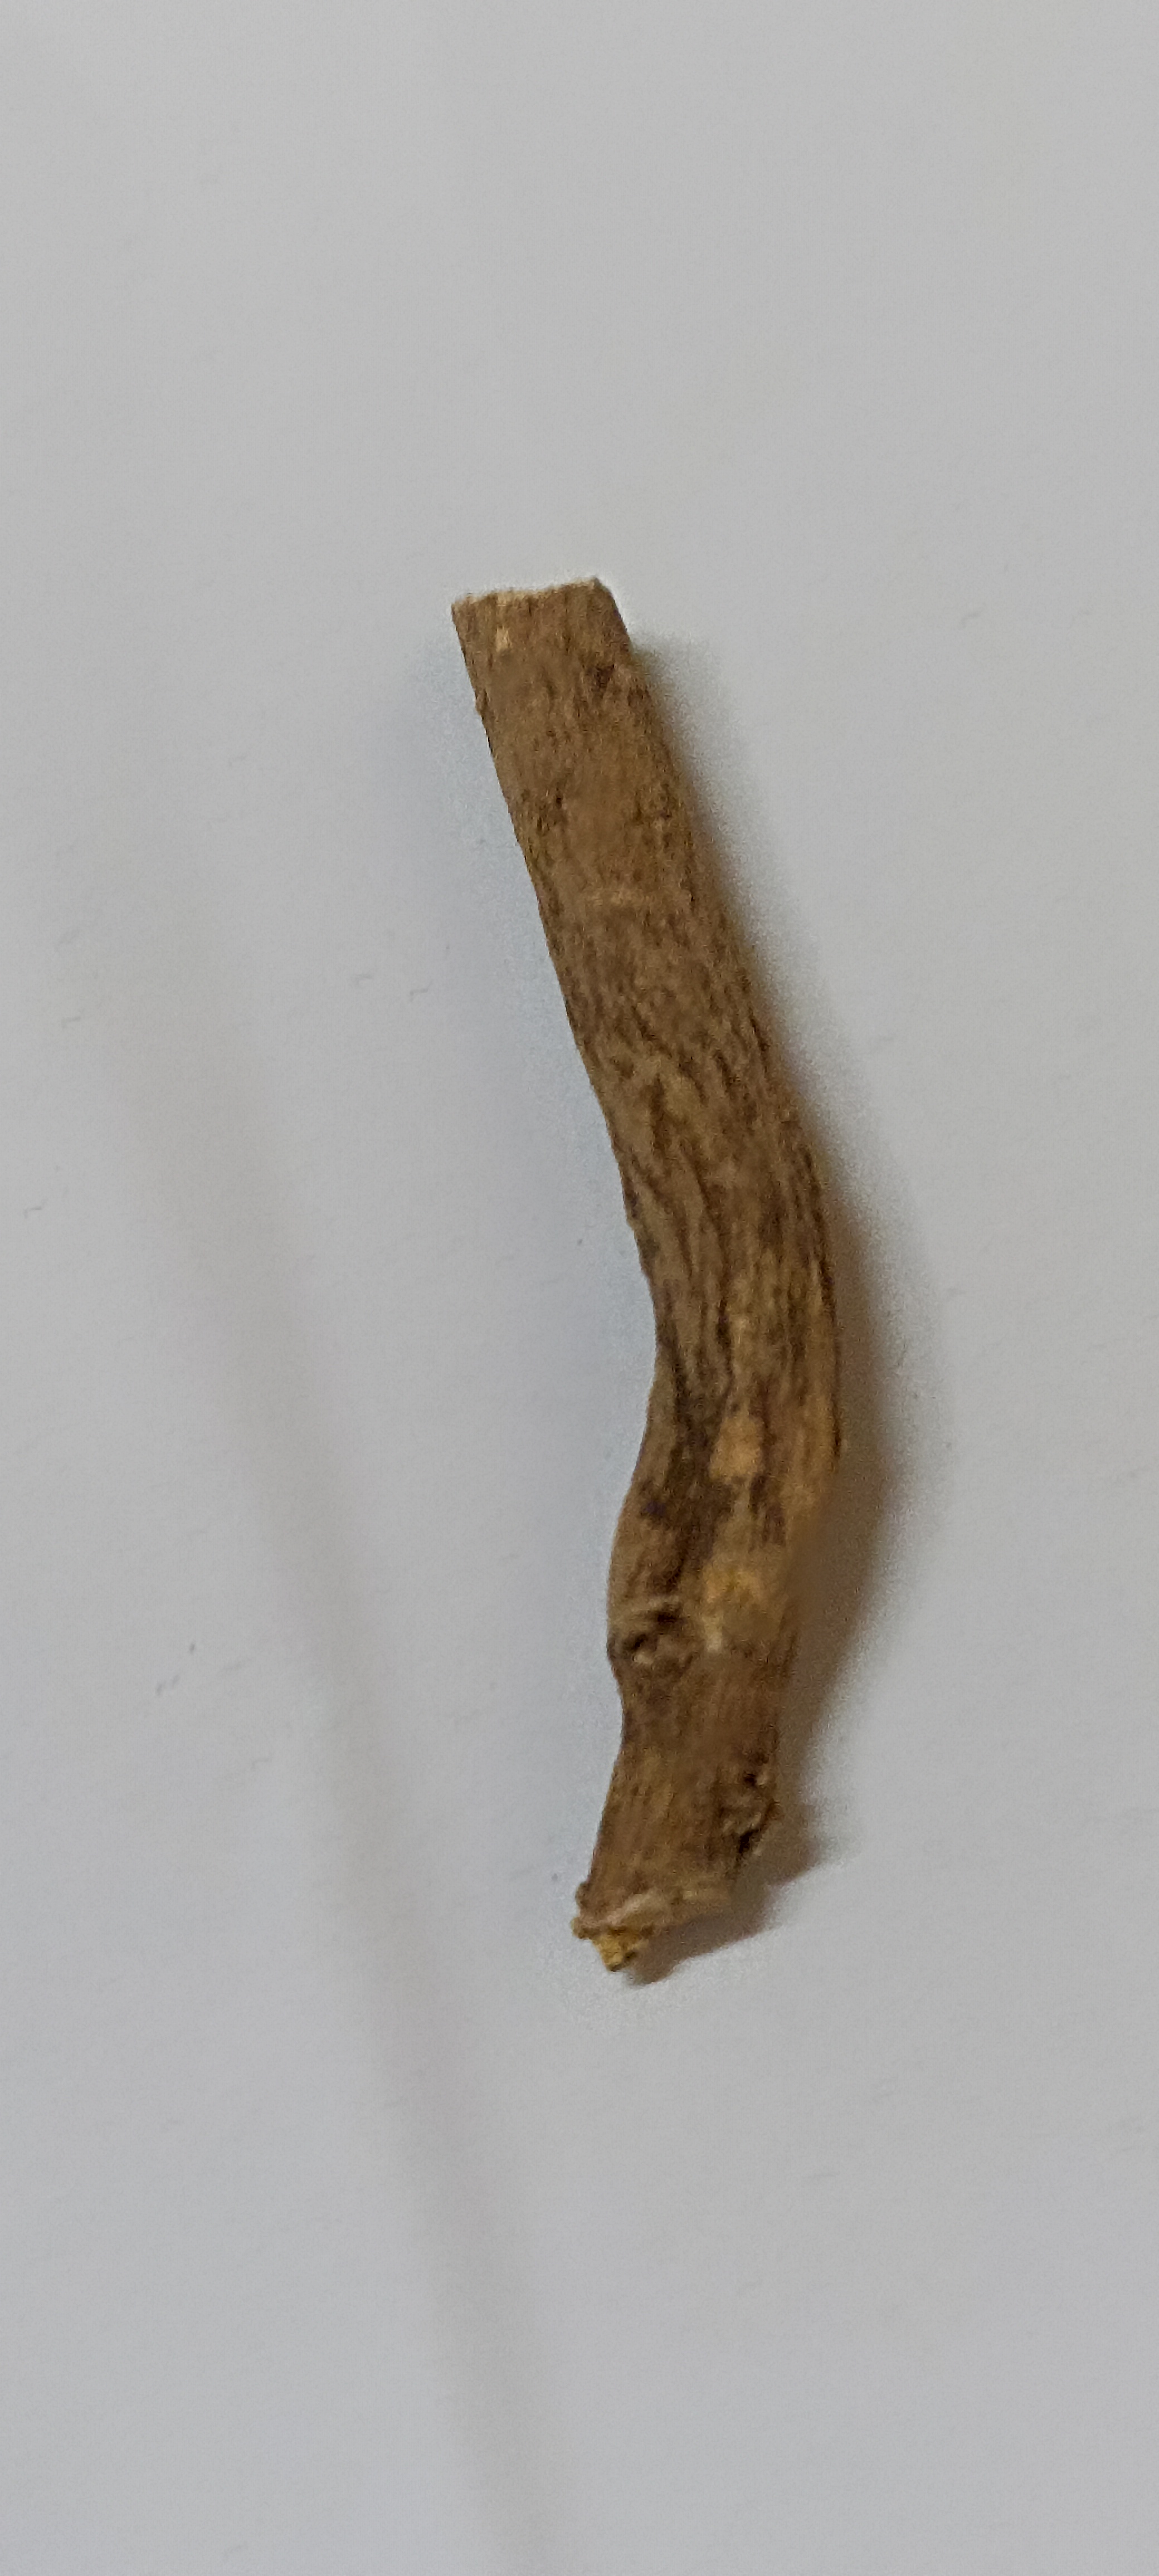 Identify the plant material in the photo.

ashwagandha
